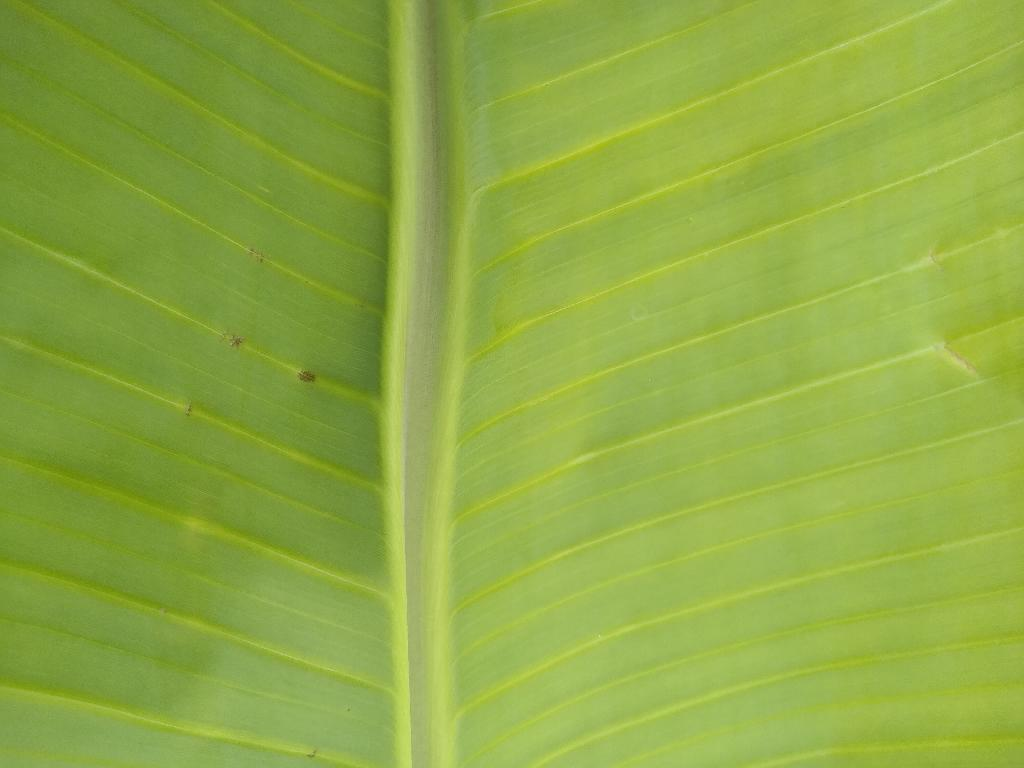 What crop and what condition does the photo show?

banana, healthy
